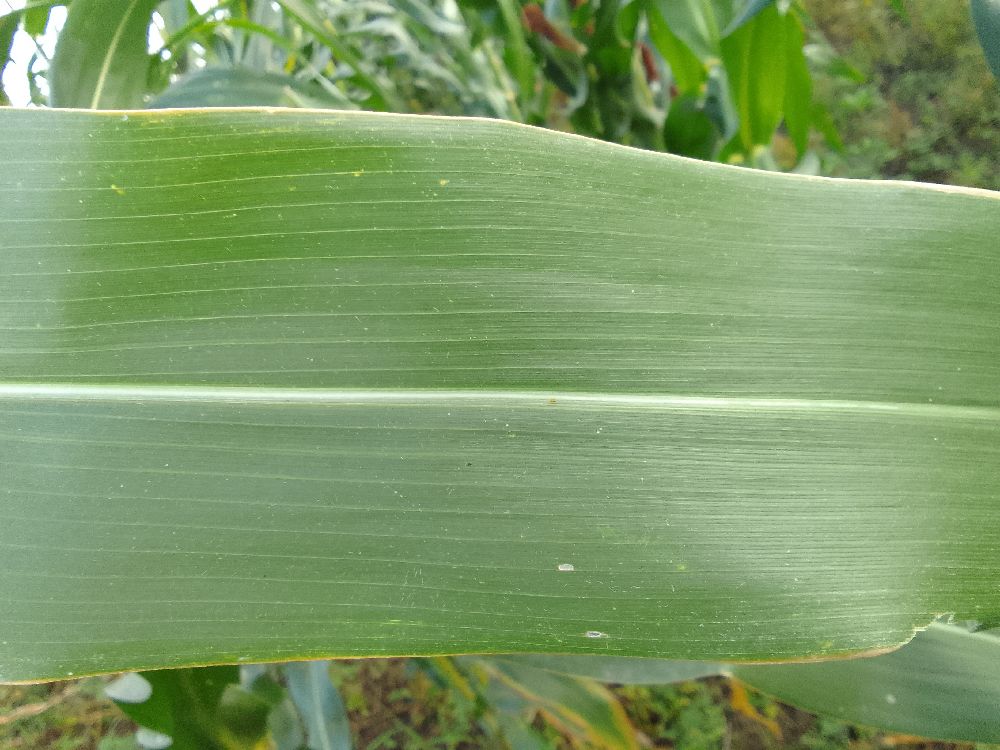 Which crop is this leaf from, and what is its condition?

maize, healthy
